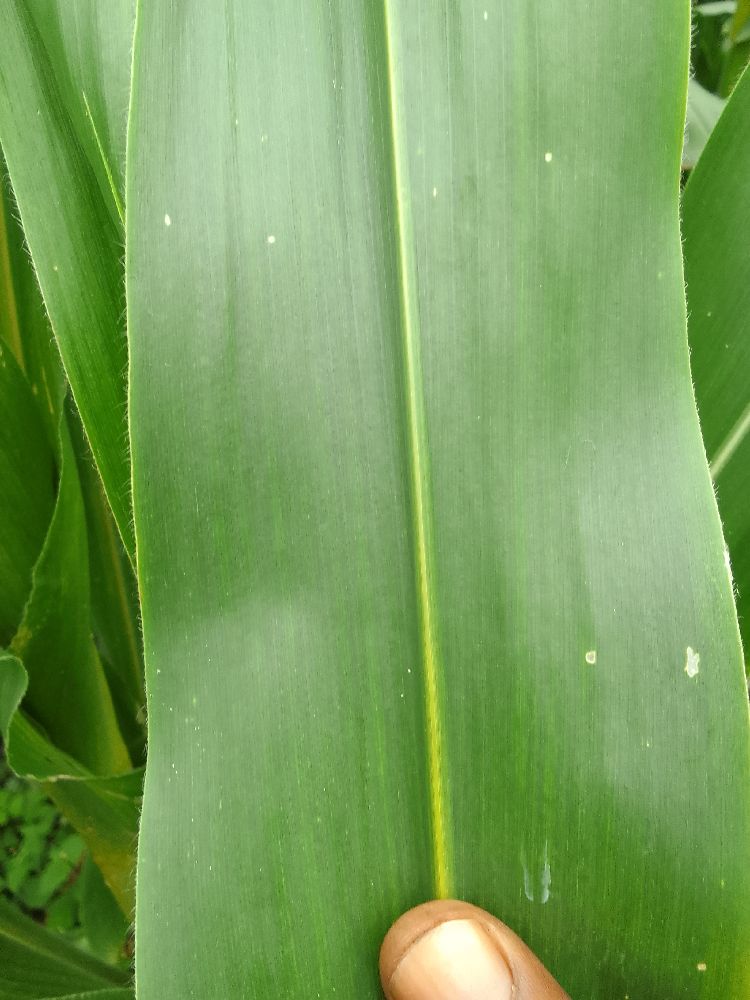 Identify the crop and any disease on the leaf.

maize, healthy
